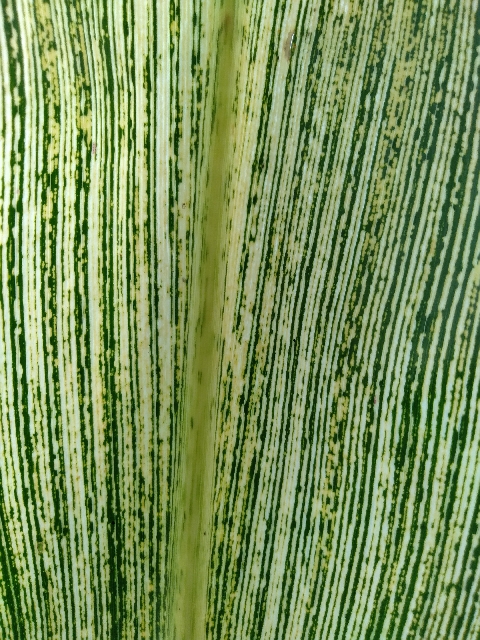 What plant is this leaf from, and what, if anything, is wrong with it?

maize, maize streak virus
